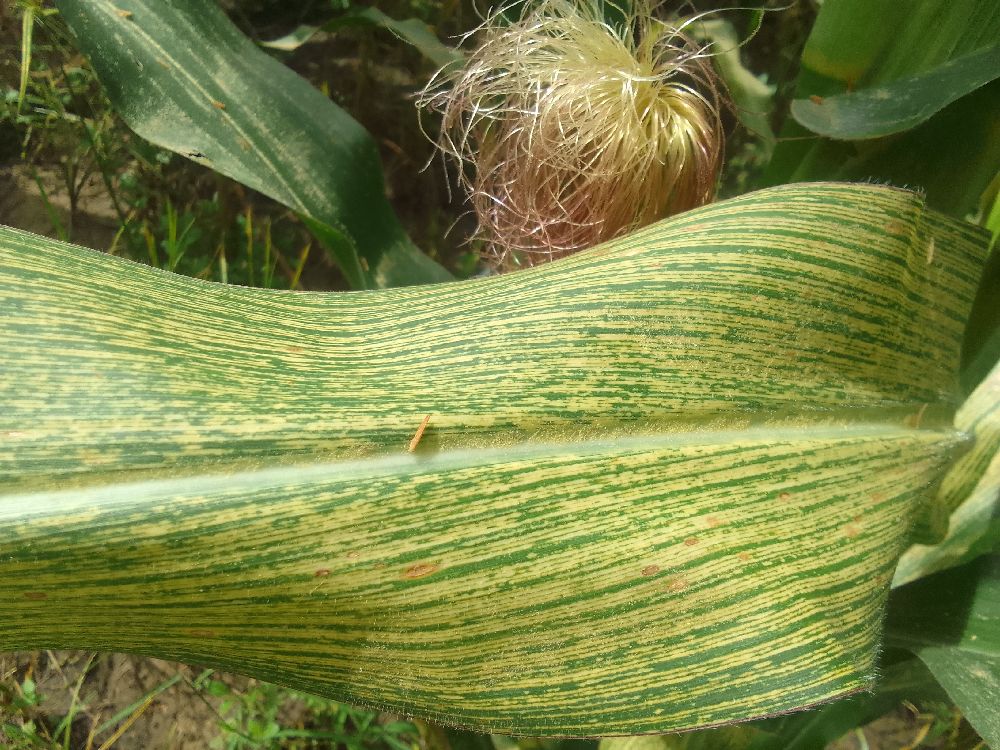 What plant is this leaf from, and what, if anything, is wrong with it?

maize, maize streak virus
